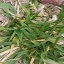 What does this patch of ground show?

grass
